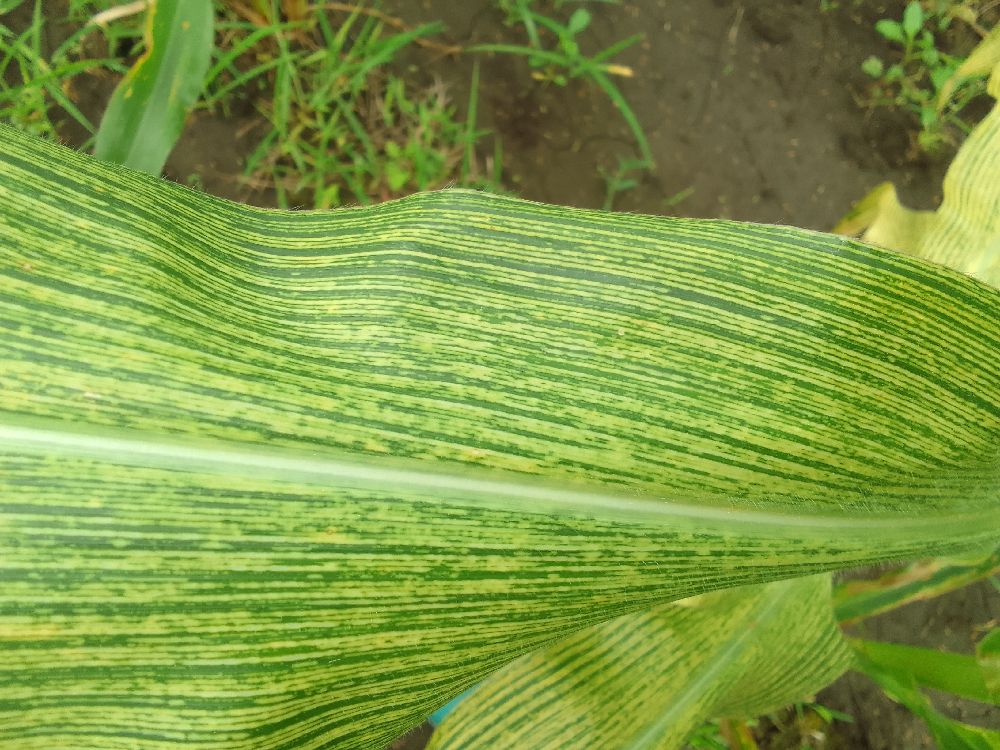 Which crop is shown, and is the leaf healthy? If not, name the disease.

maize, maize streak virus
